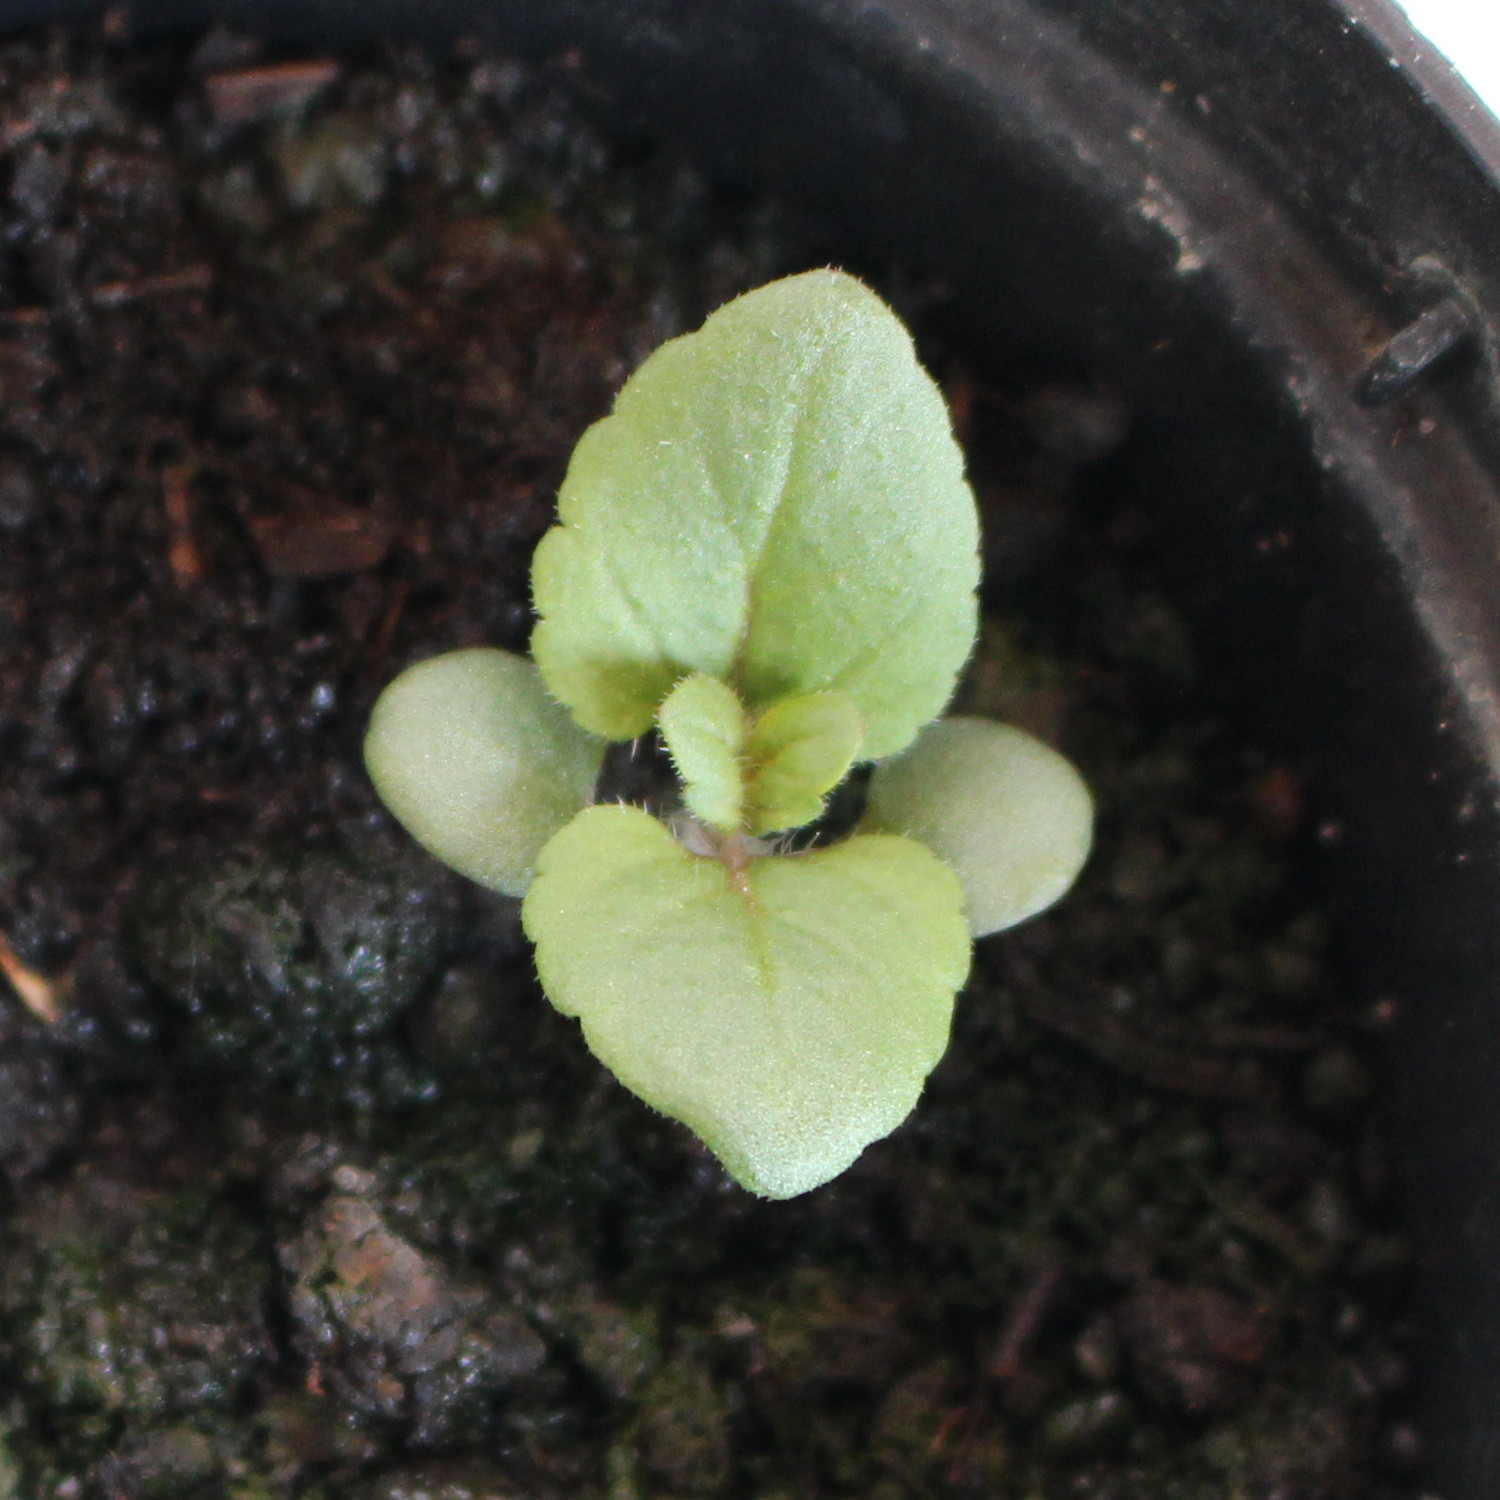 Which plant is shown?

Veronica persica
